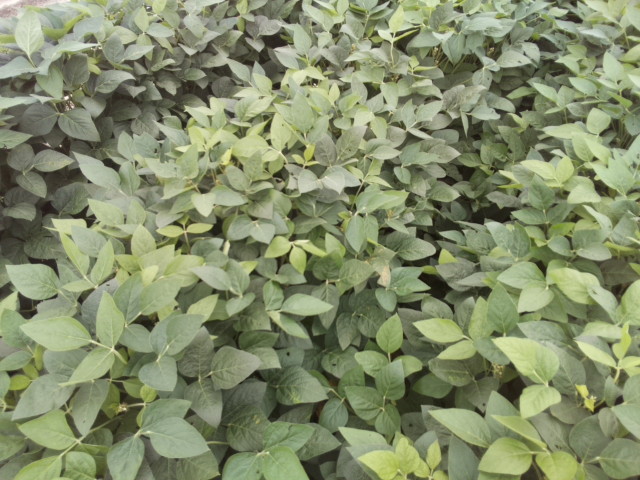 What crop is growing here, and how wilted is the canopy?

soybean, leaves with no wilting
